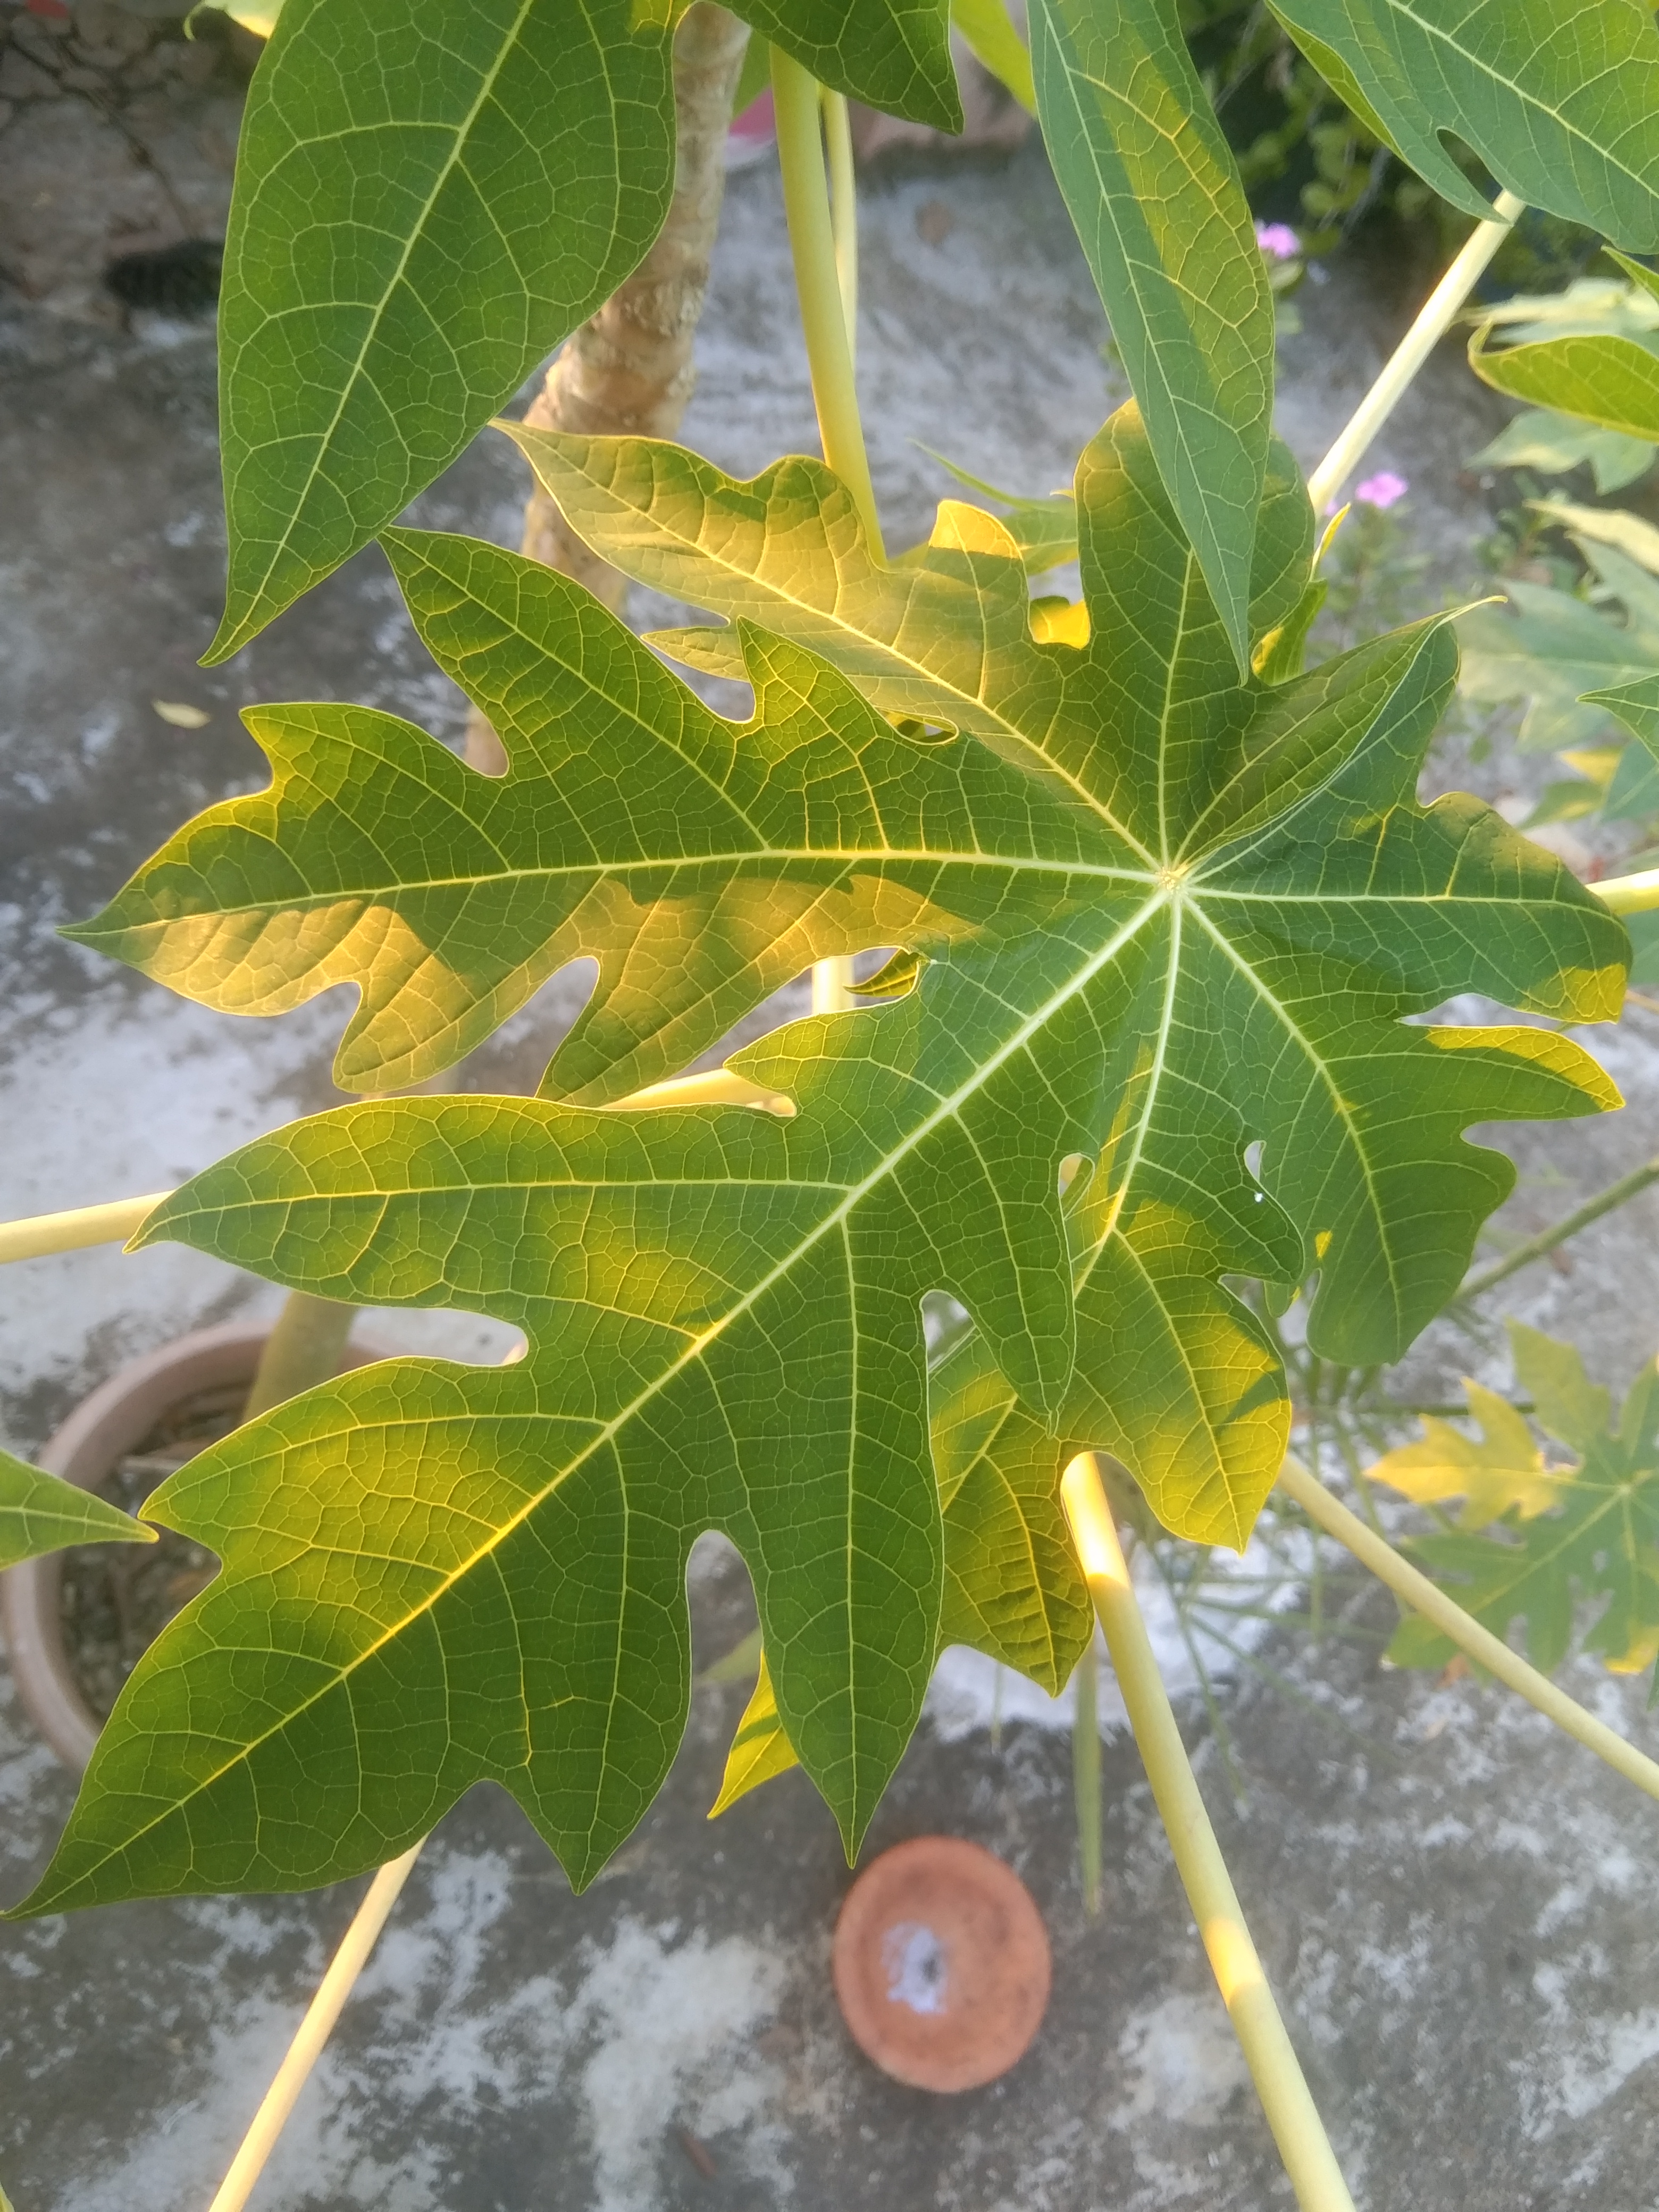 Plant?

papaya
